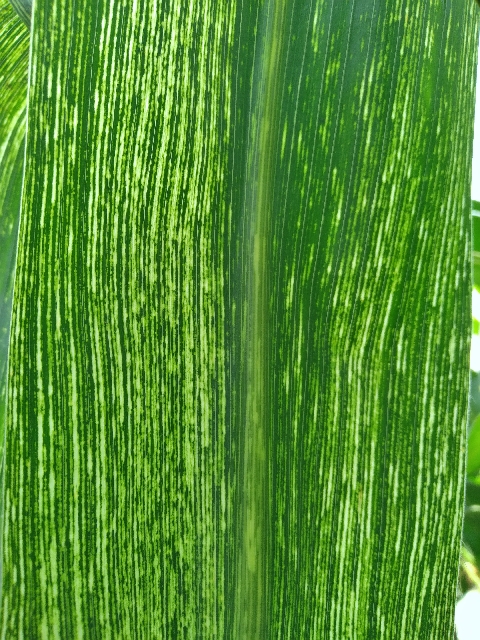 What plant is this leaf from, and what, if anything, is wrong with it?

maize, maize streak virus
